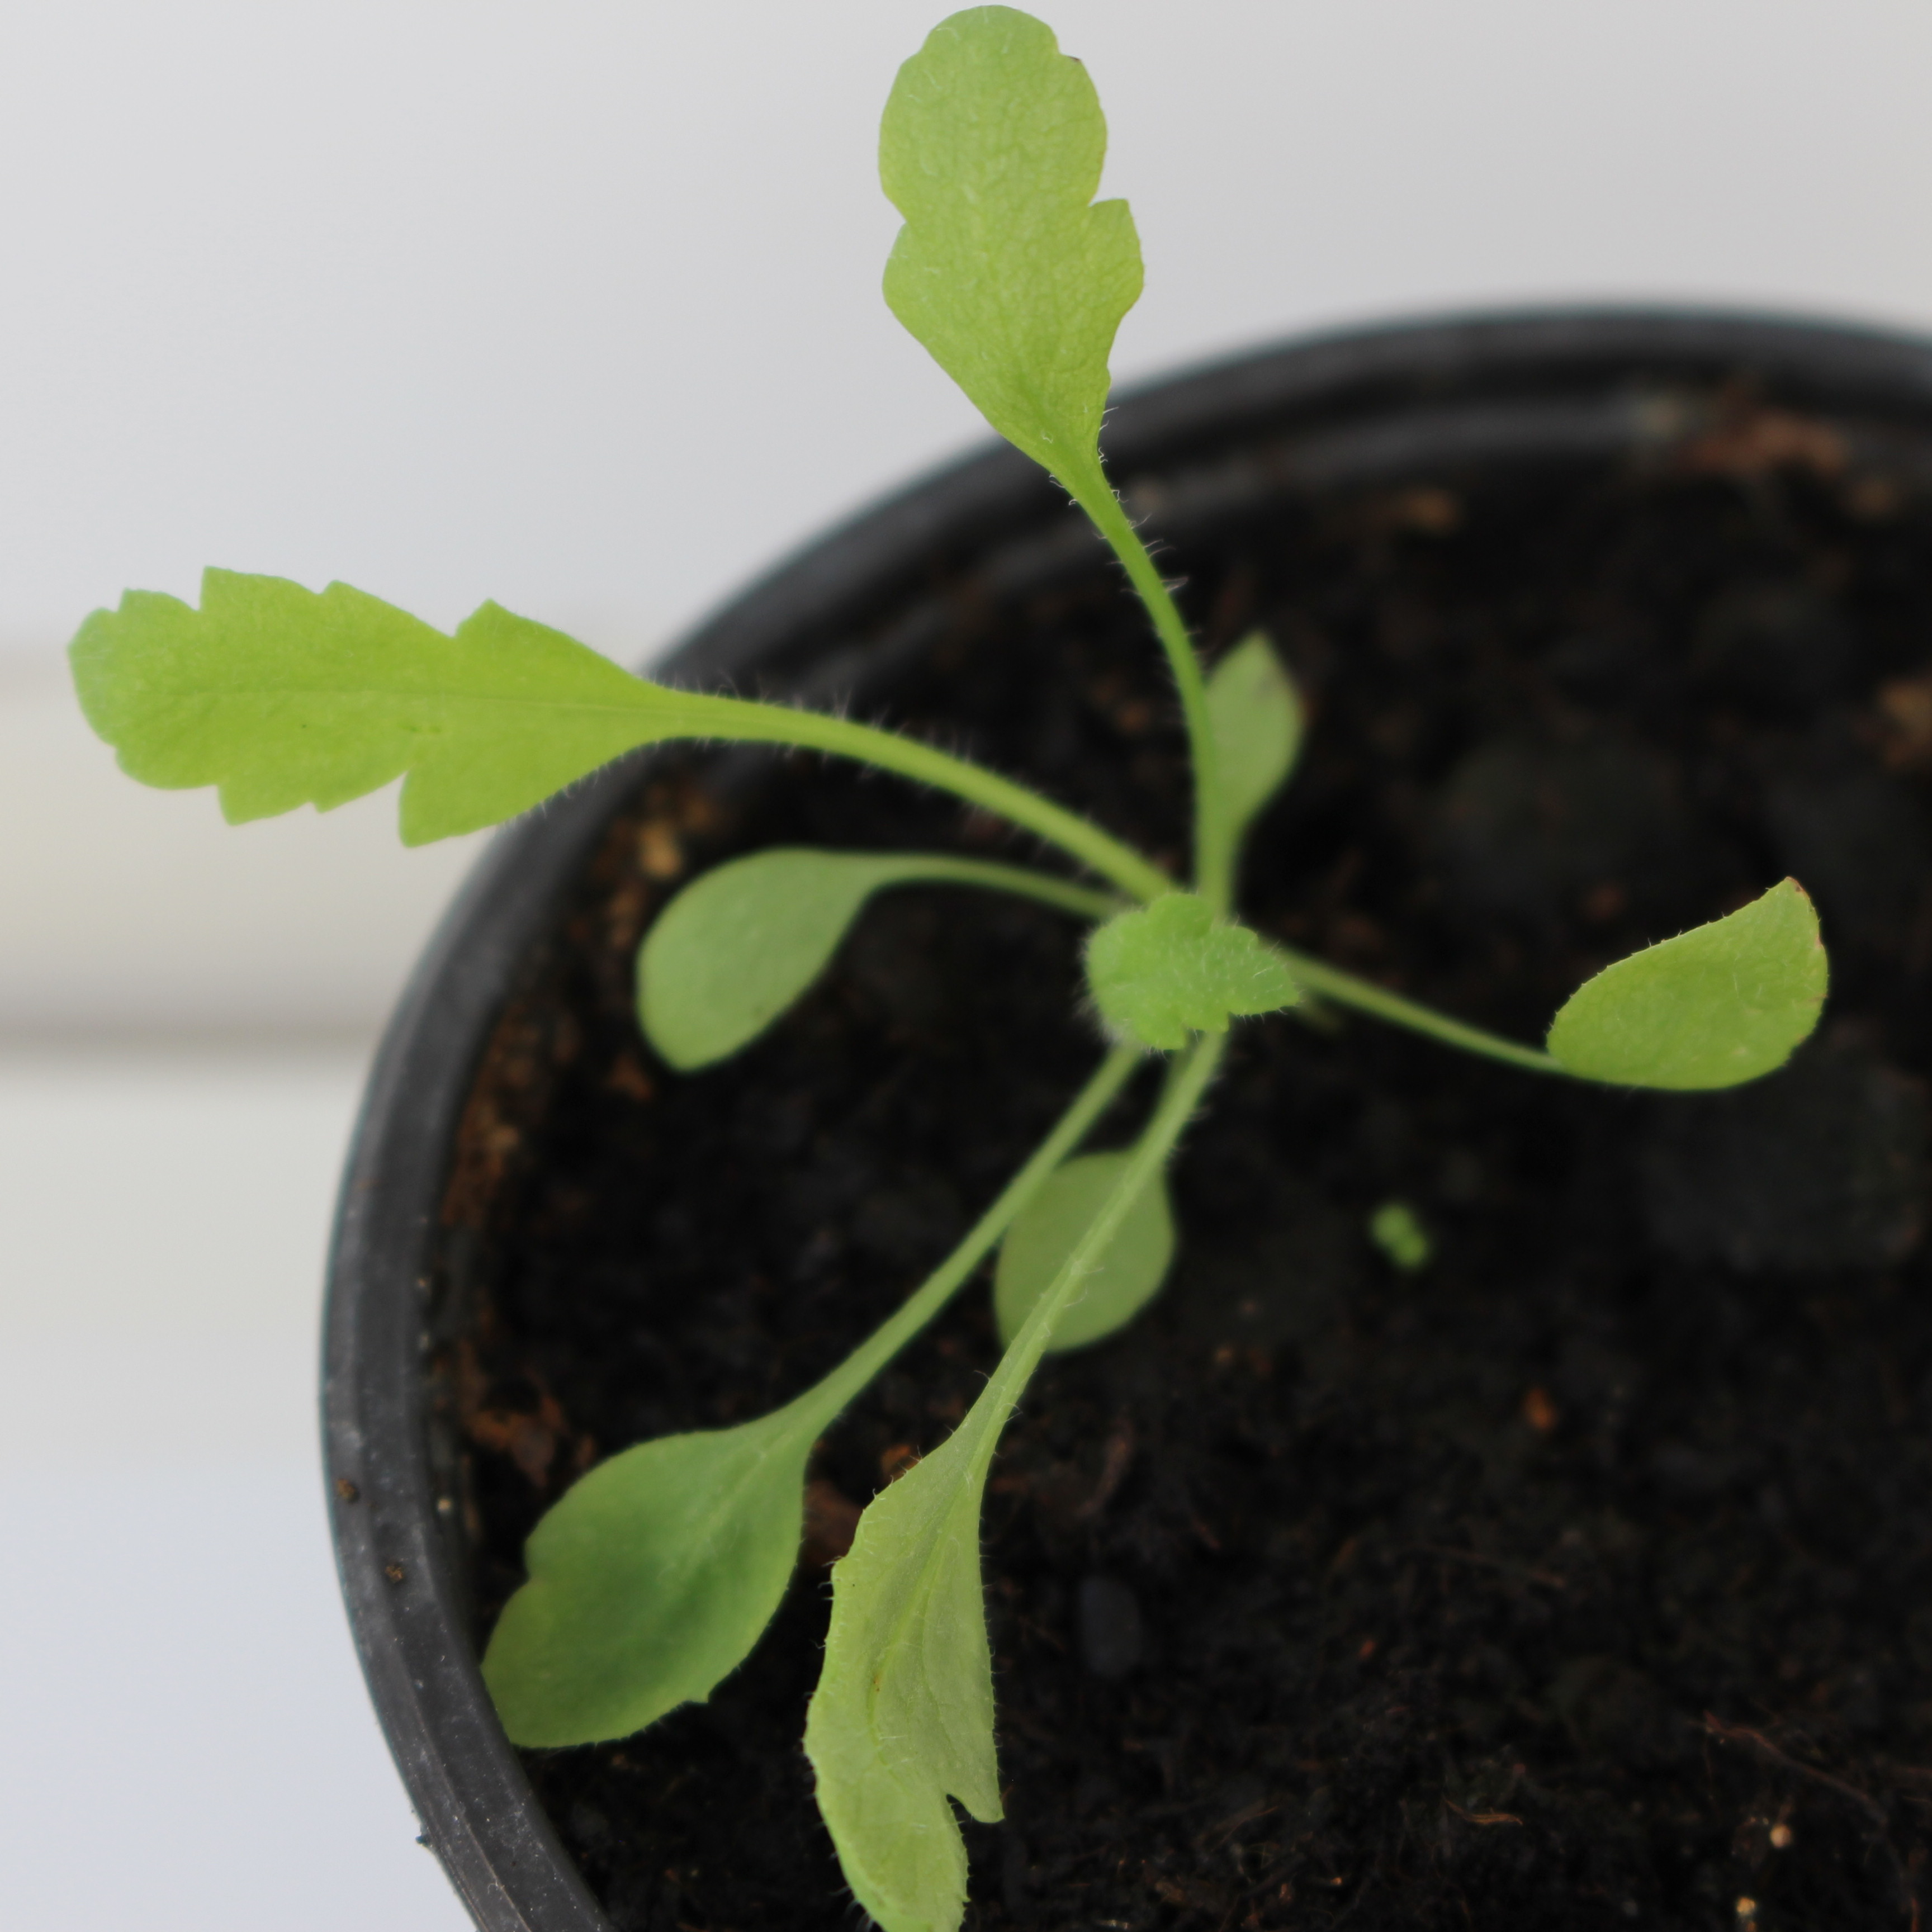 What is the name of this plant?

Papaver rhoeas
